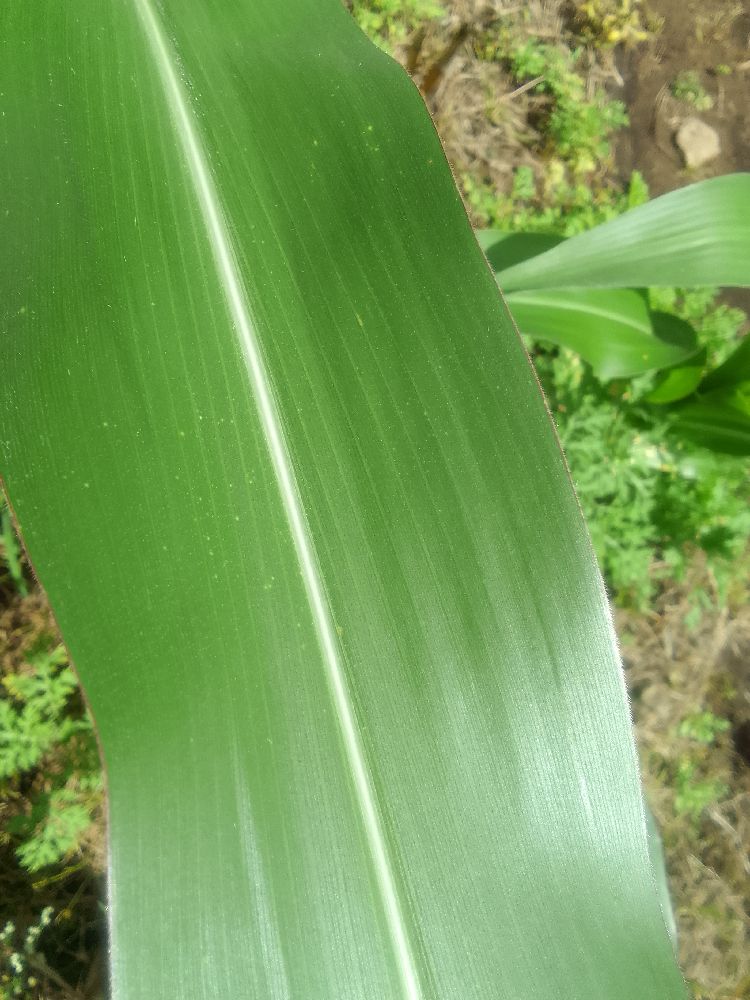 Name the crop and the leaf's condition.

maize, healthy
